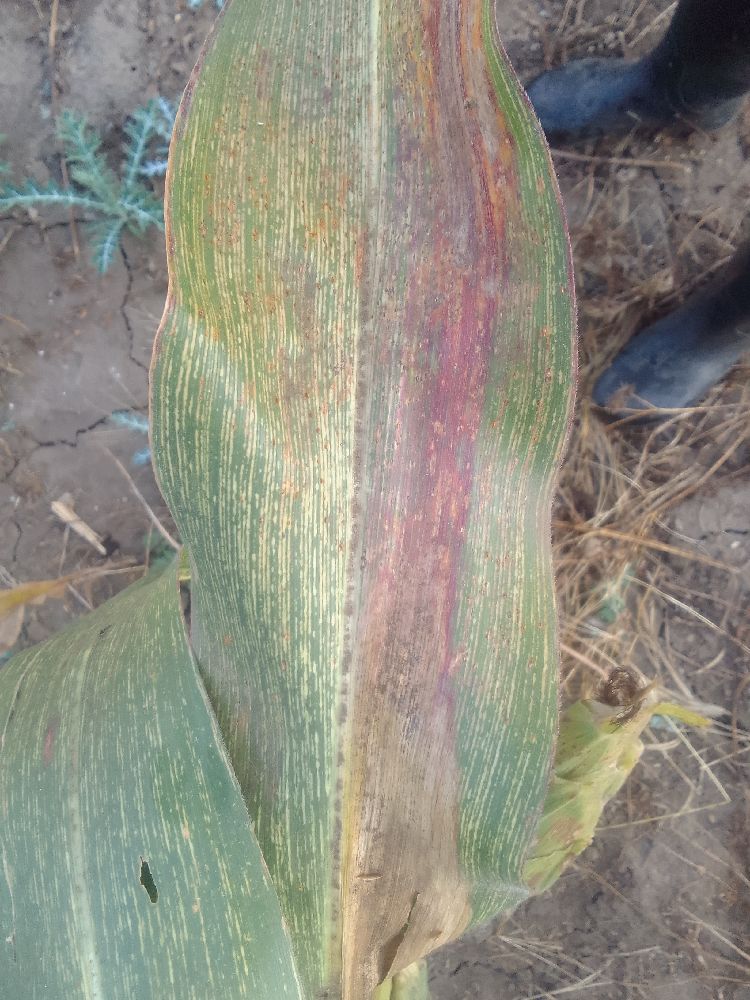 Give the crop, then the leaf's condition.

maize, maize streak virus
